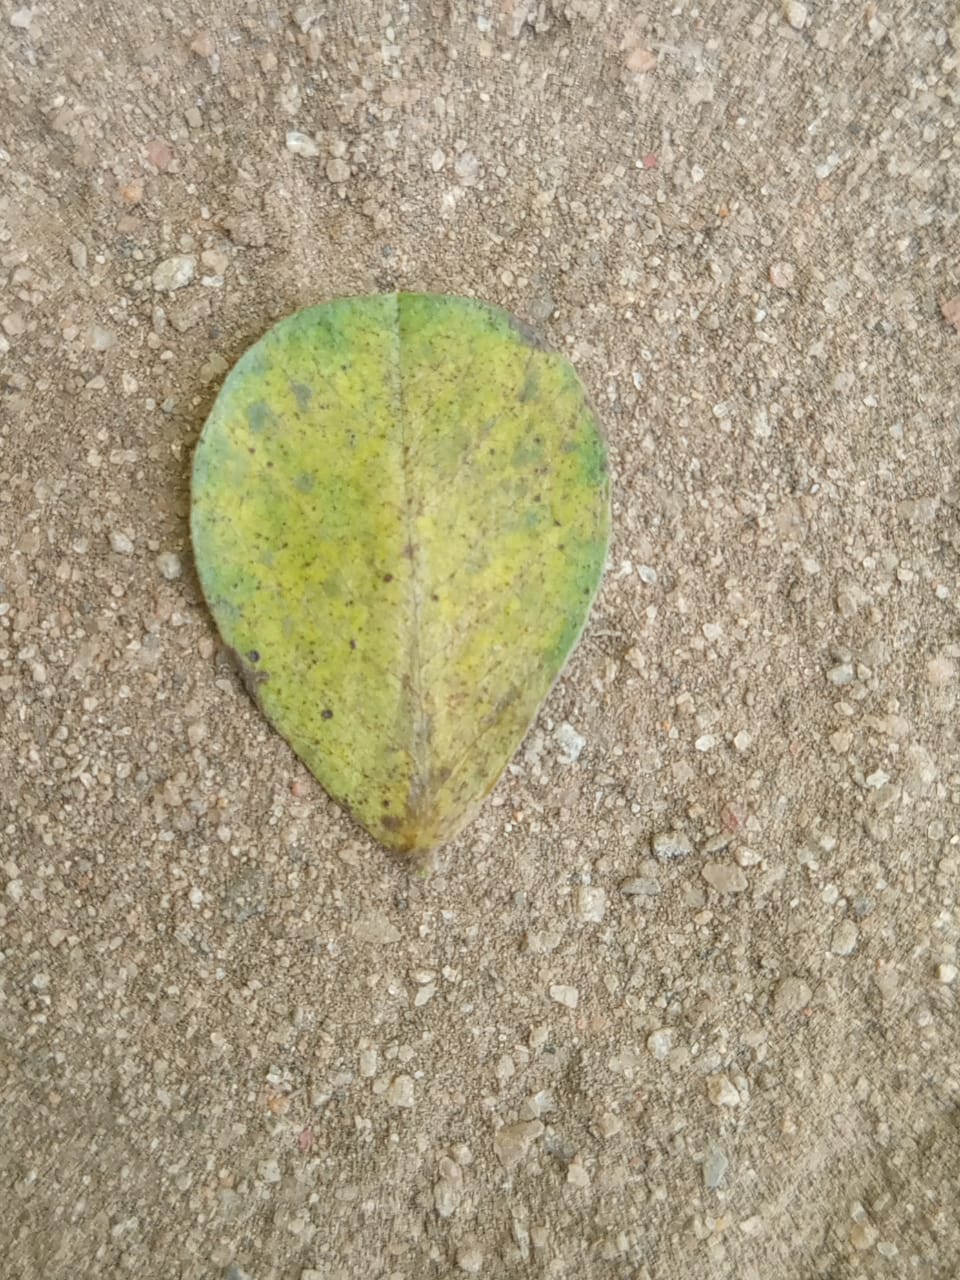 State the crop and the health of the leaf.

peanut, groundnut rosette virus
